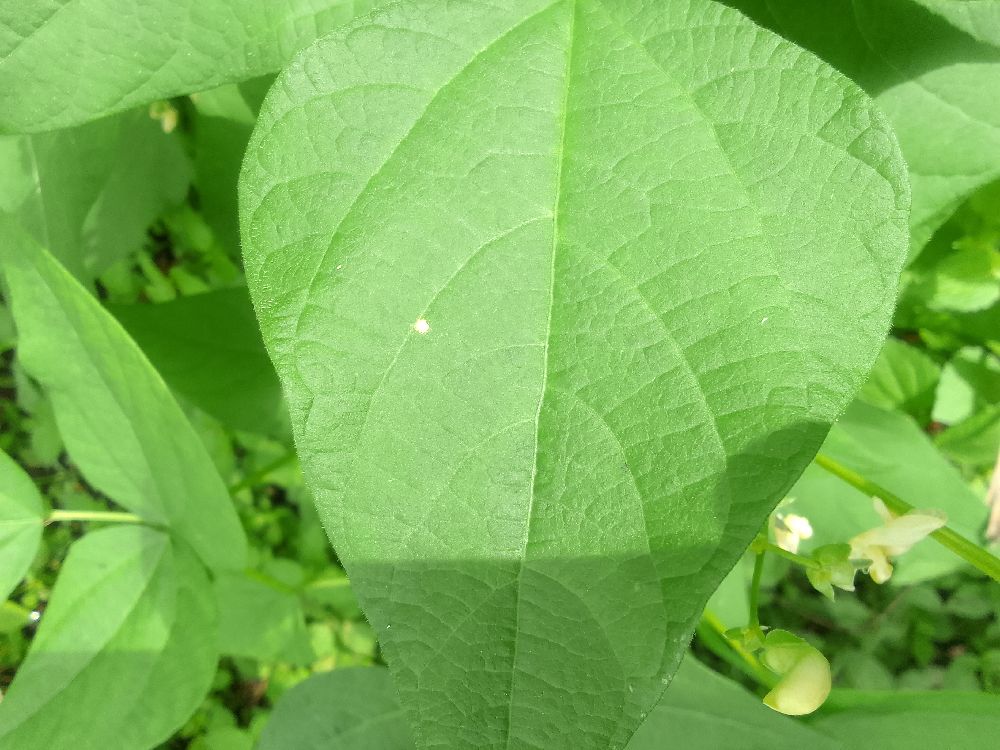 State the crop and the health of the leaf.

common bean, healthy
